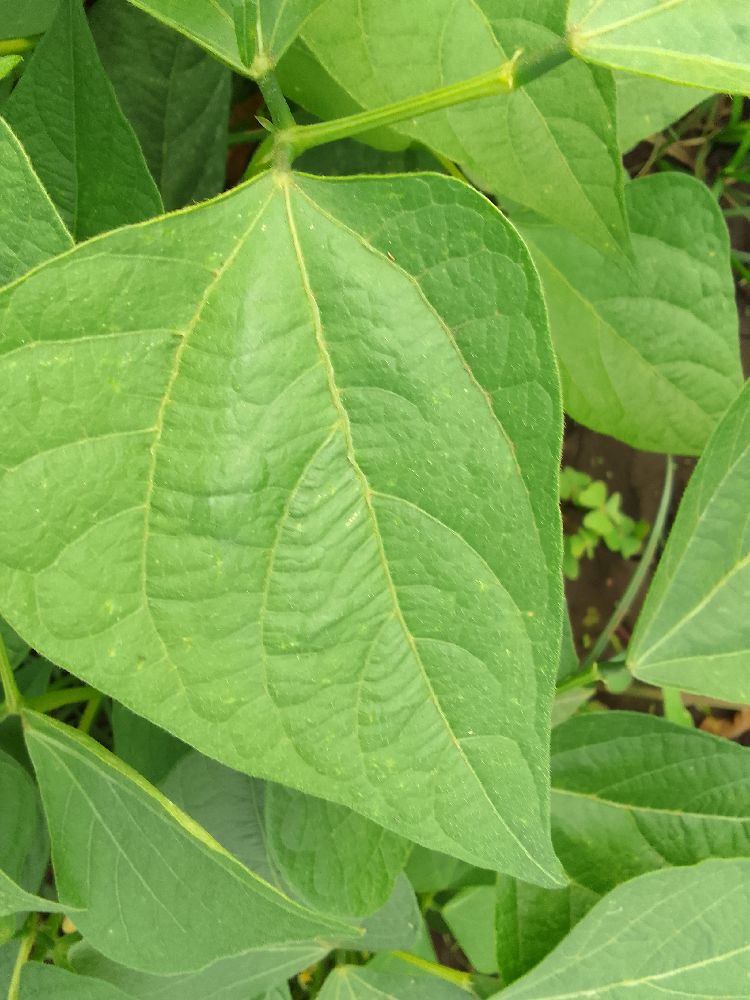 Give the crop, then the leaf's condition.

common bean, healthy
